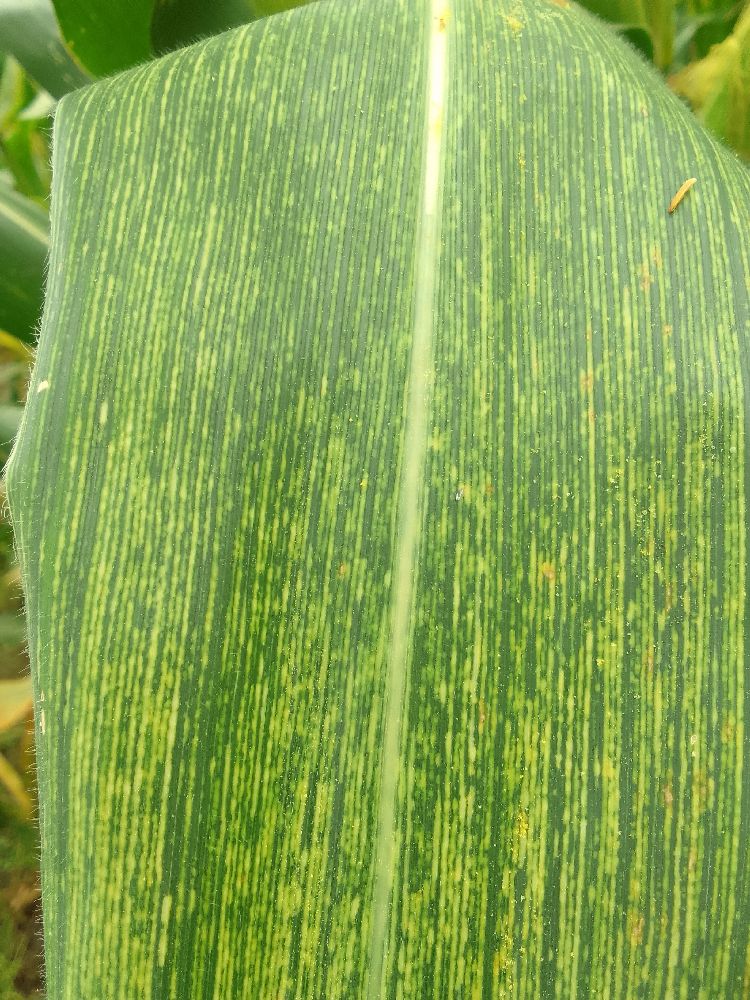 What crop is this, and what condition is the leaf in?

maize, maize streak virus
